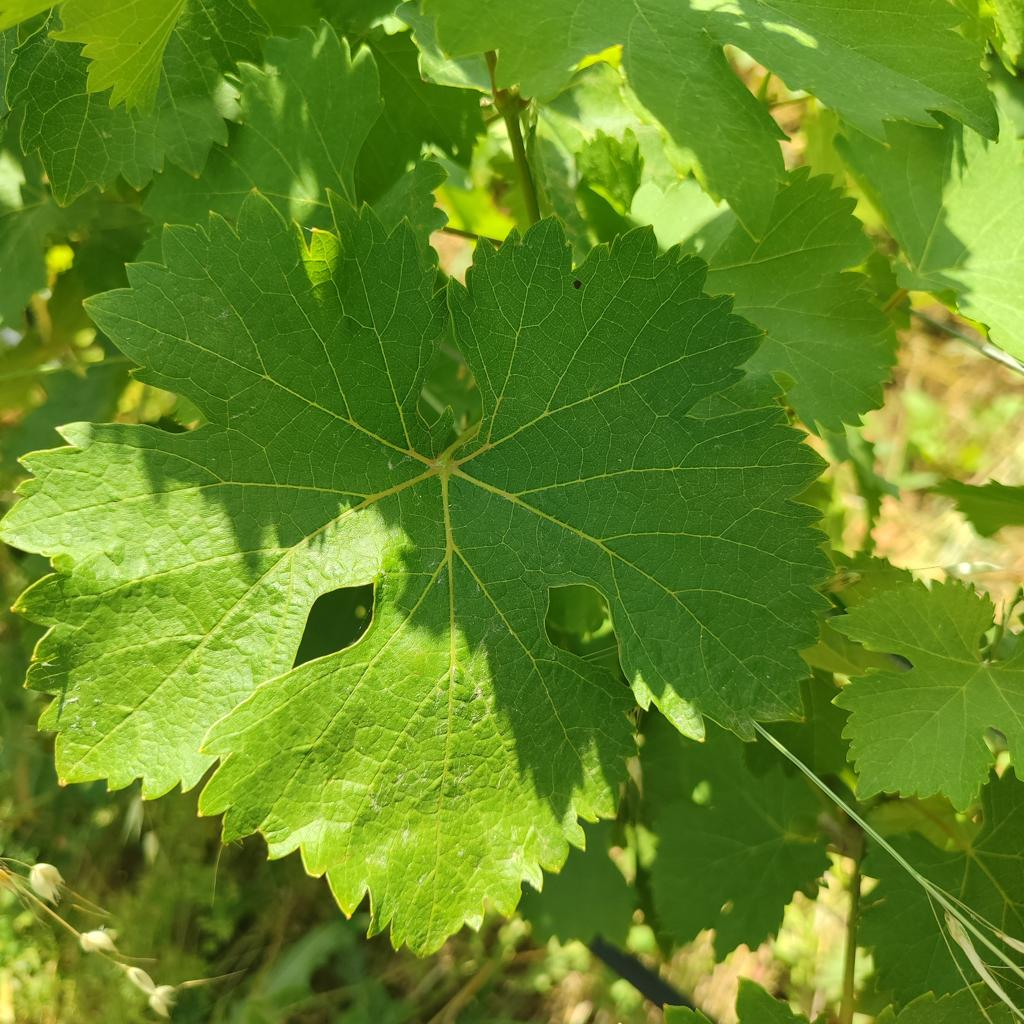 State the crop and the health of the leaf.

grapevine, healthy
